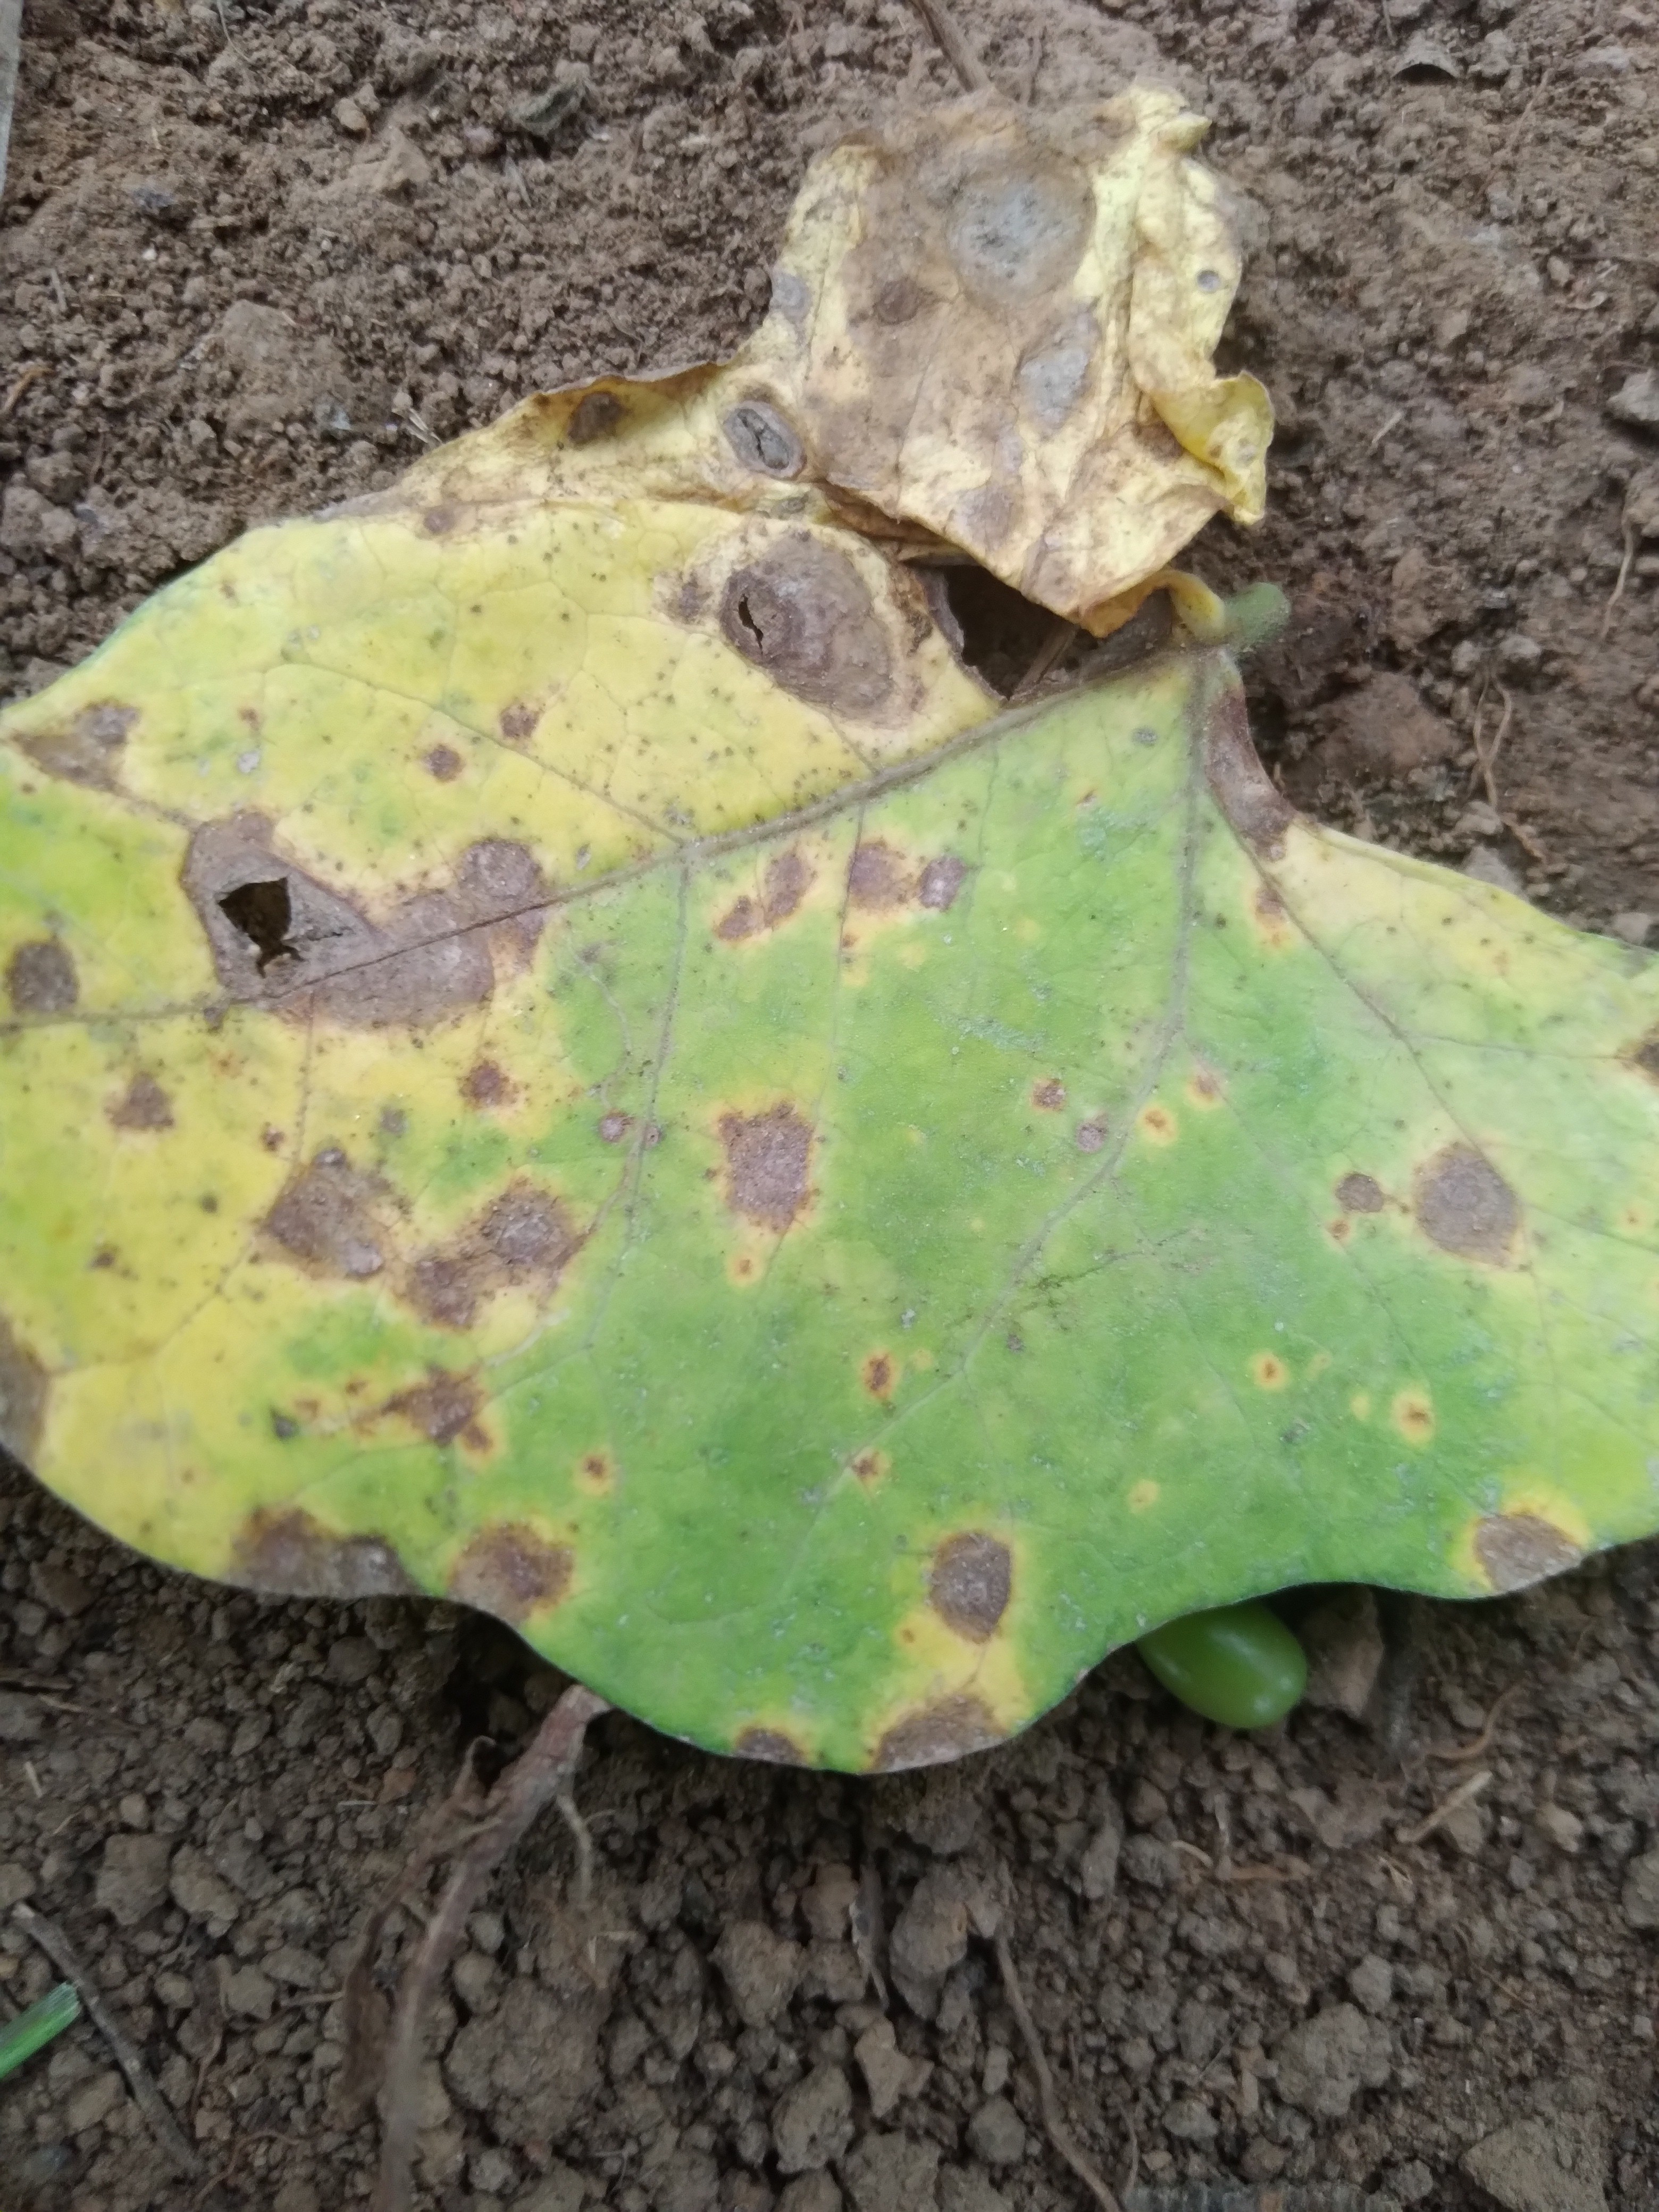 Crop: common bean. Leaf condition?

rust
